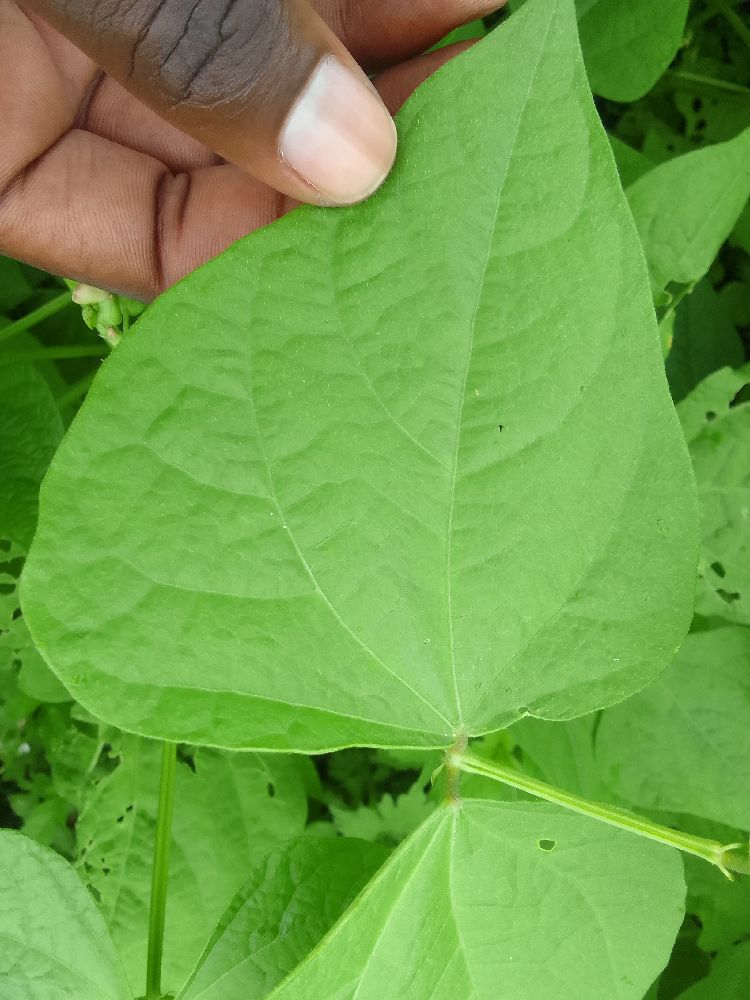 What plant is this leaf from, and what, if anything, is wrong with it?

common bean, healthy
